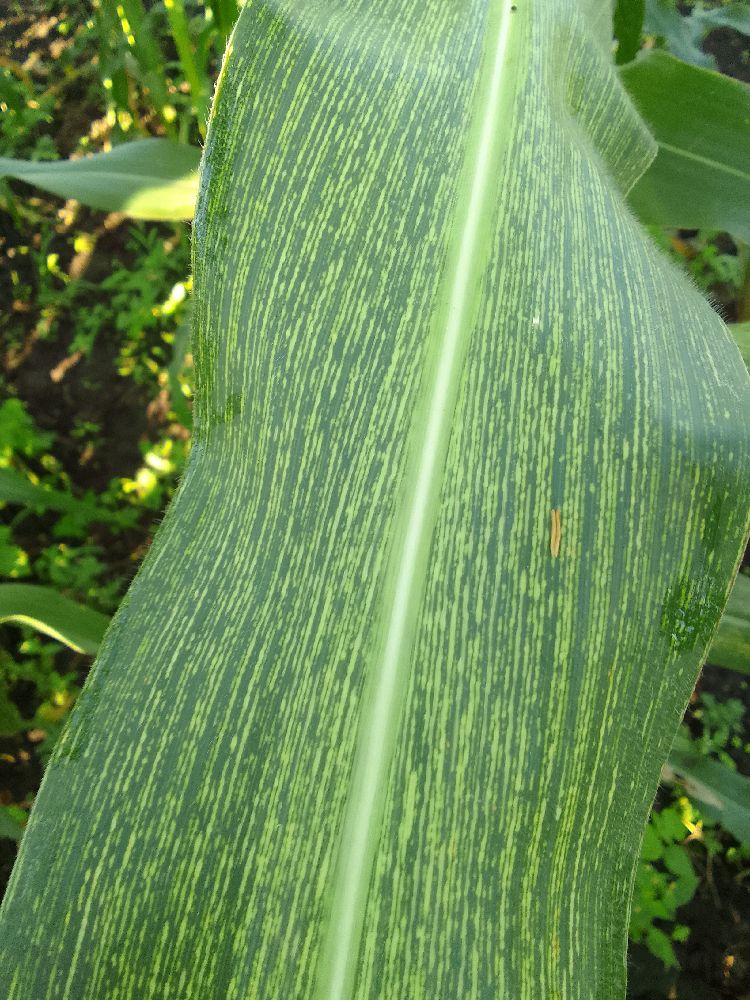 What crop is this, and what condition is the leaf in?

maize, maize streak virus
